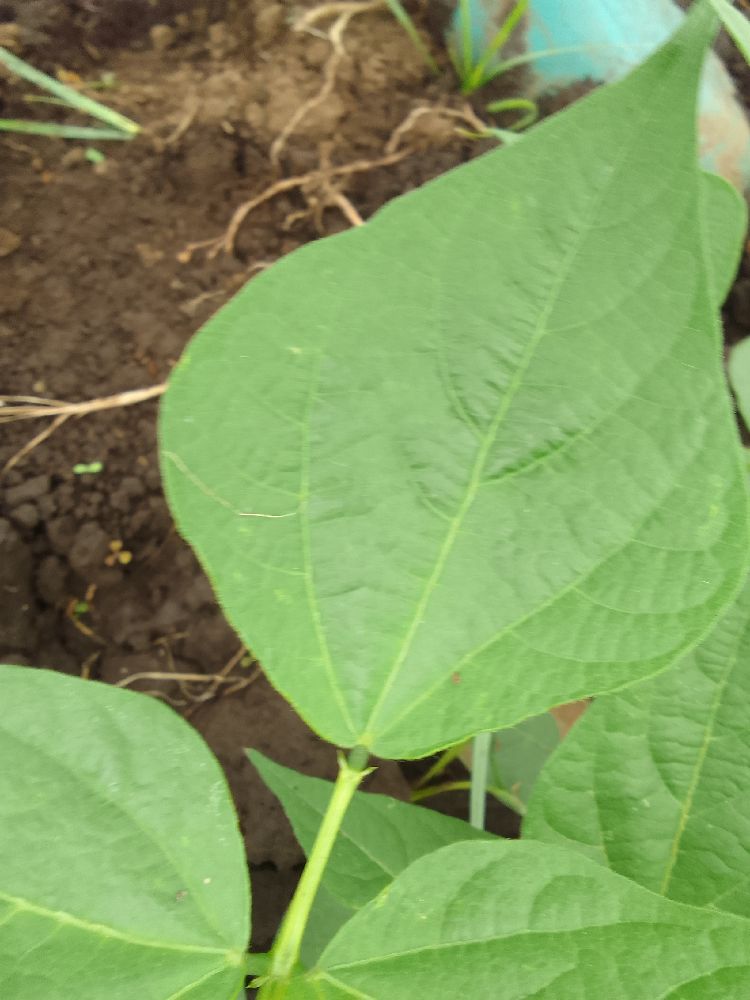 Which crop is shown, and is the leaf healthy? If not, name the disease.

common bean, healthy
